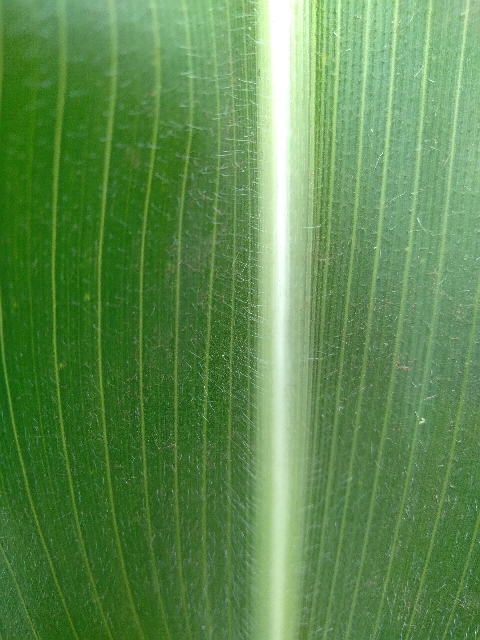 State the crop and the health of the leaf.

maize, healthy
